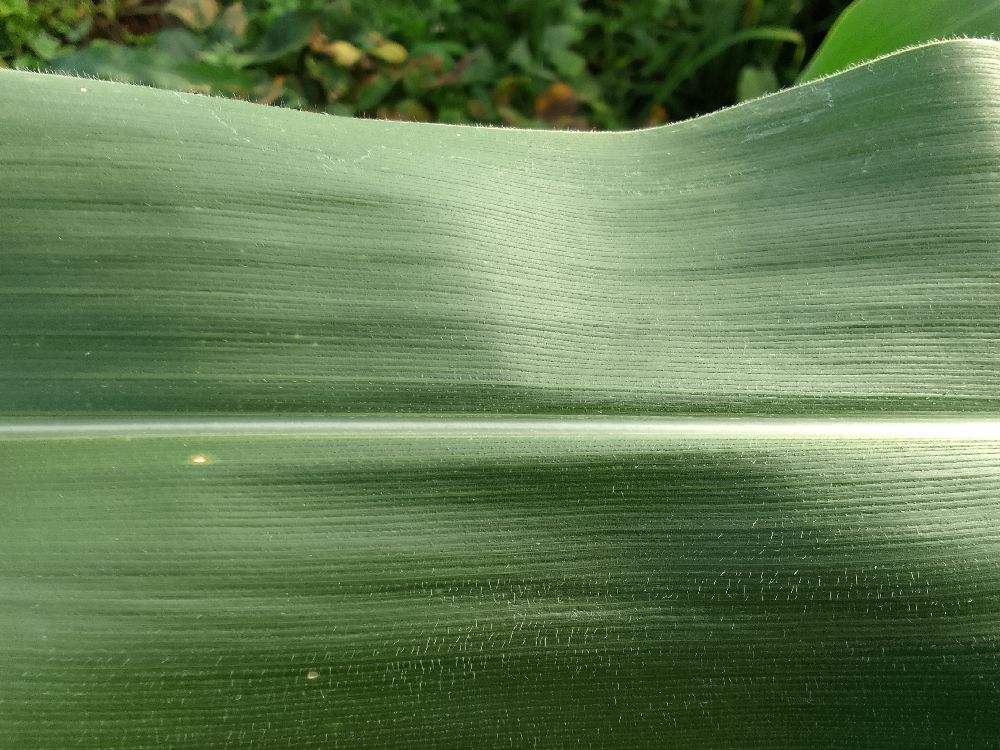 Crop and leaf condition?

maize, healthy
